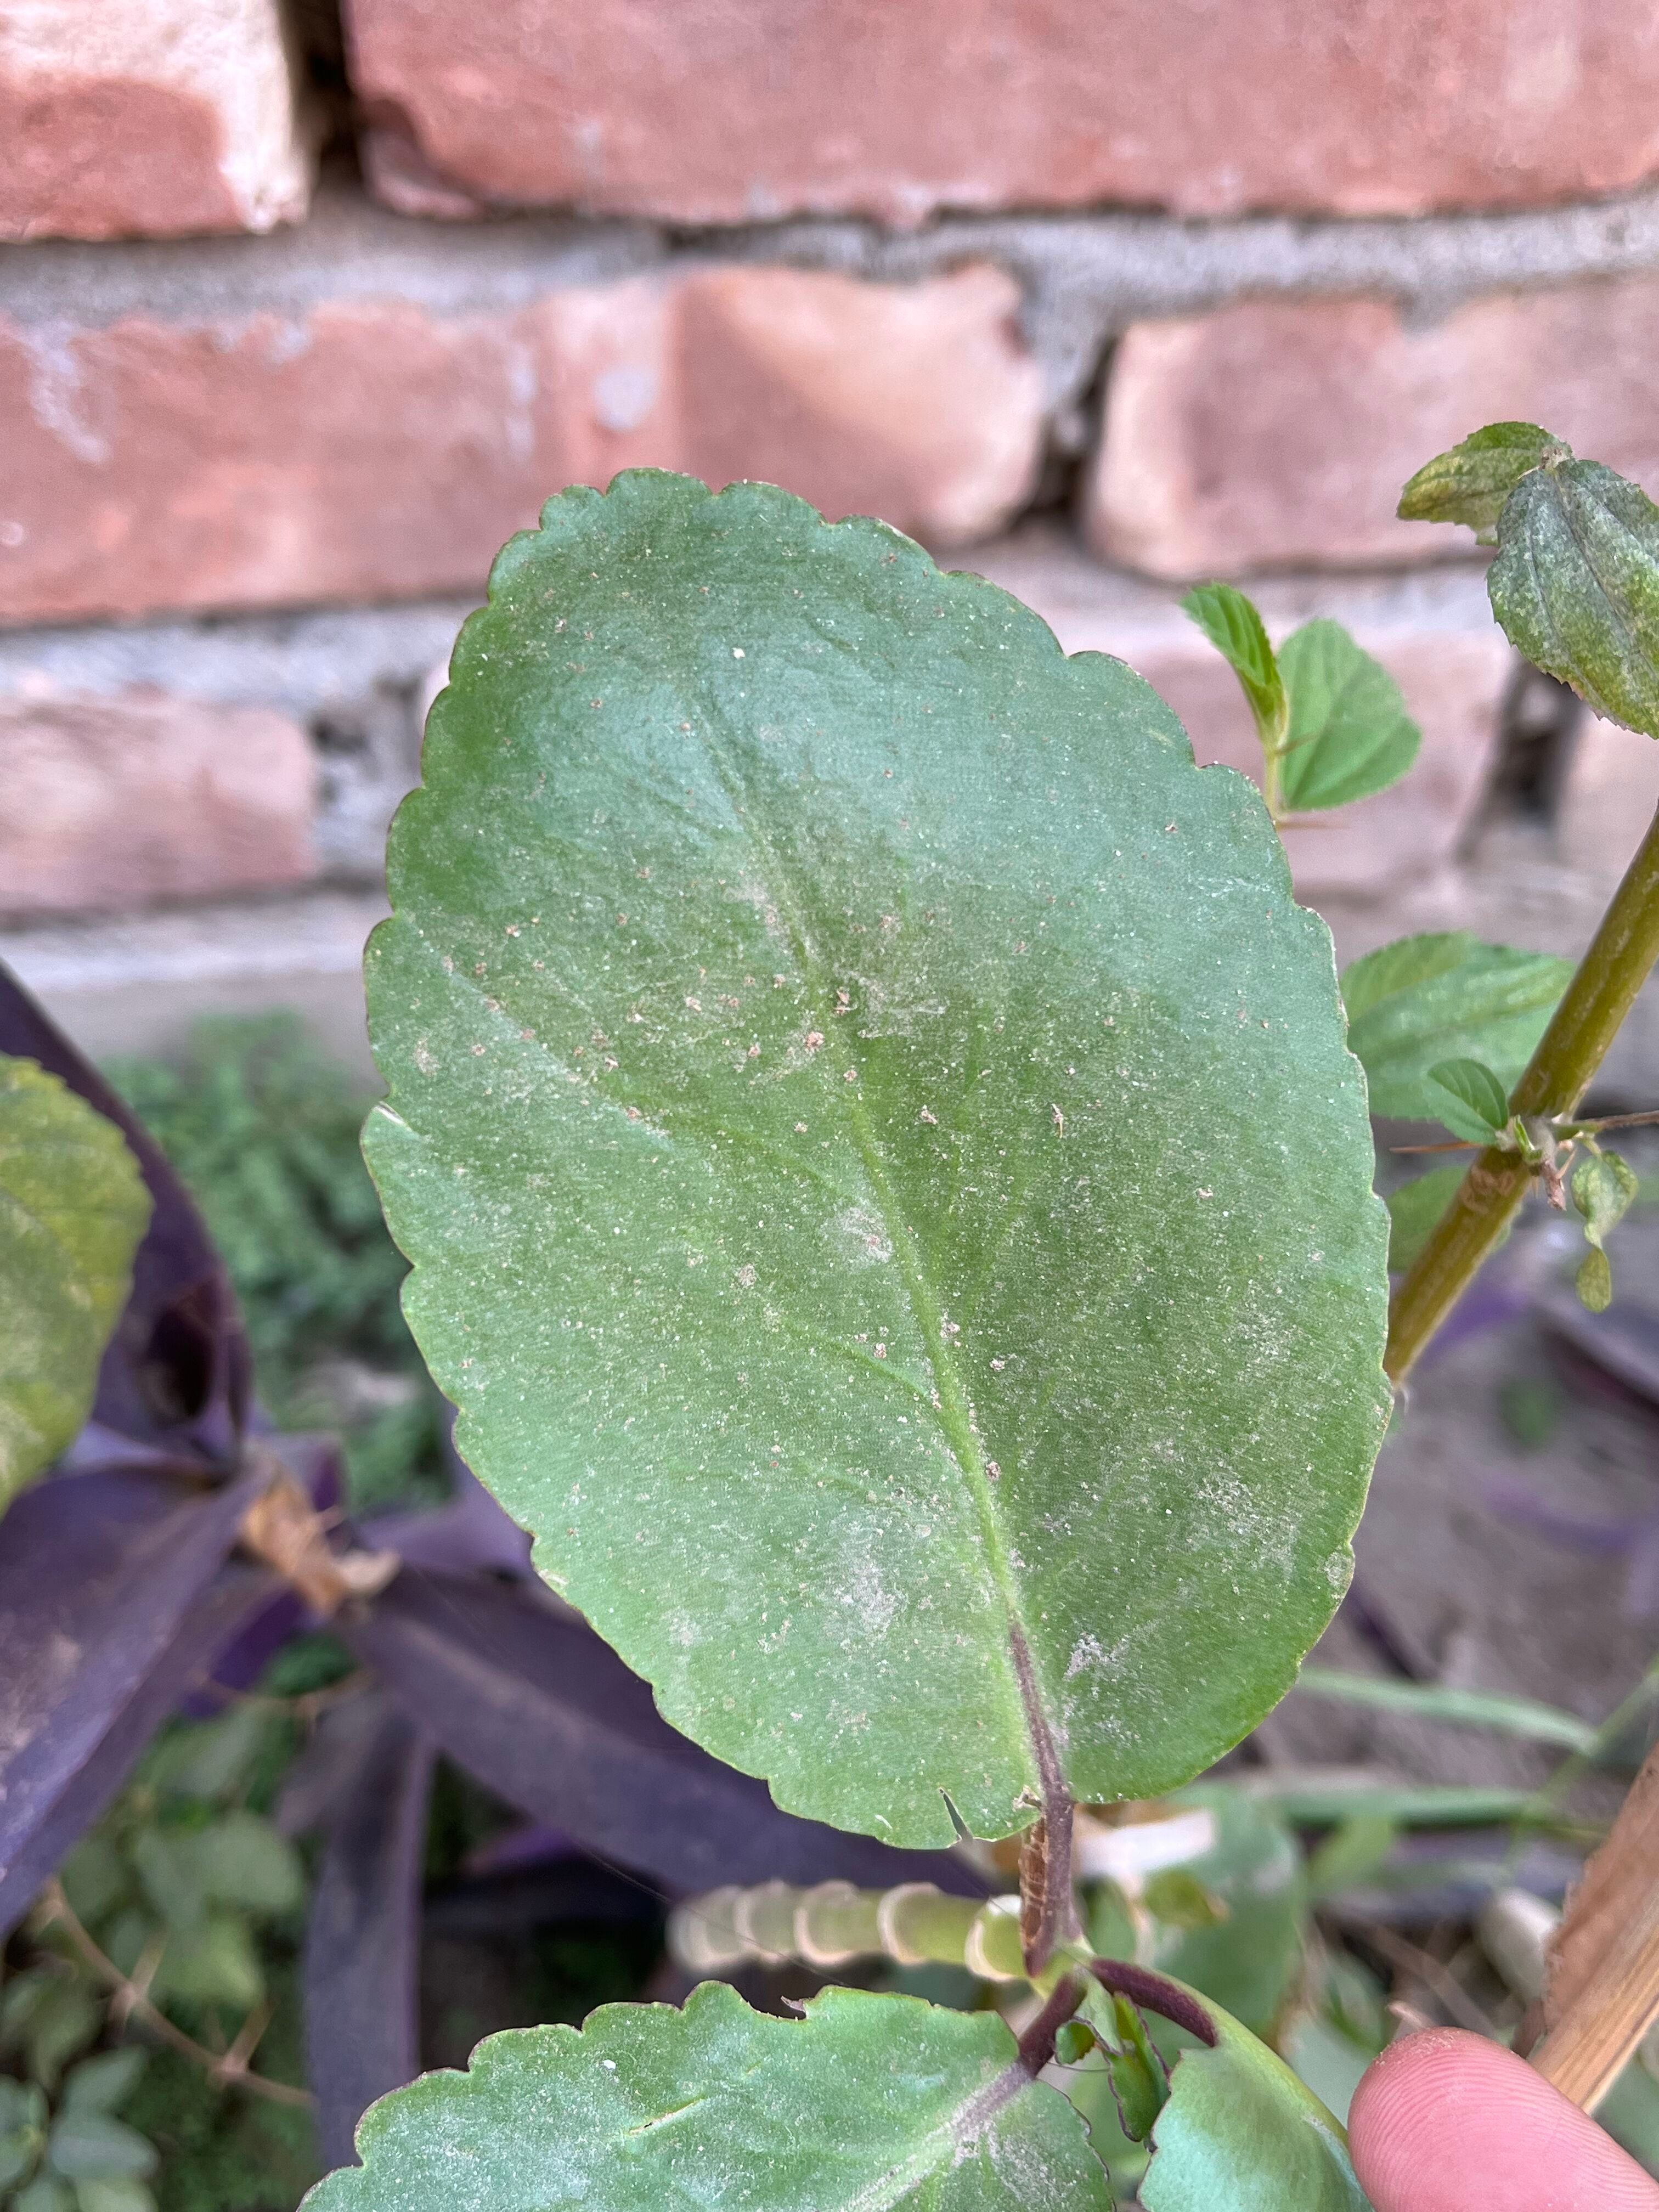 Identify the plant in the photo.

pathorkuci
